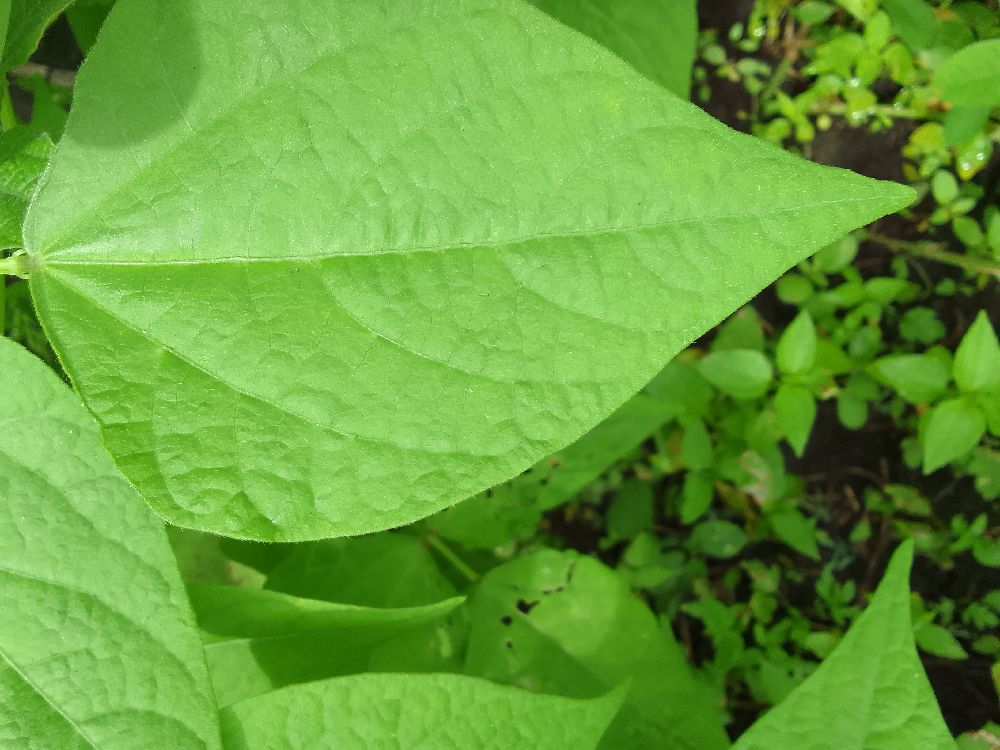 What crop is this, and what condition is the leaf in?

common bean, healthy
